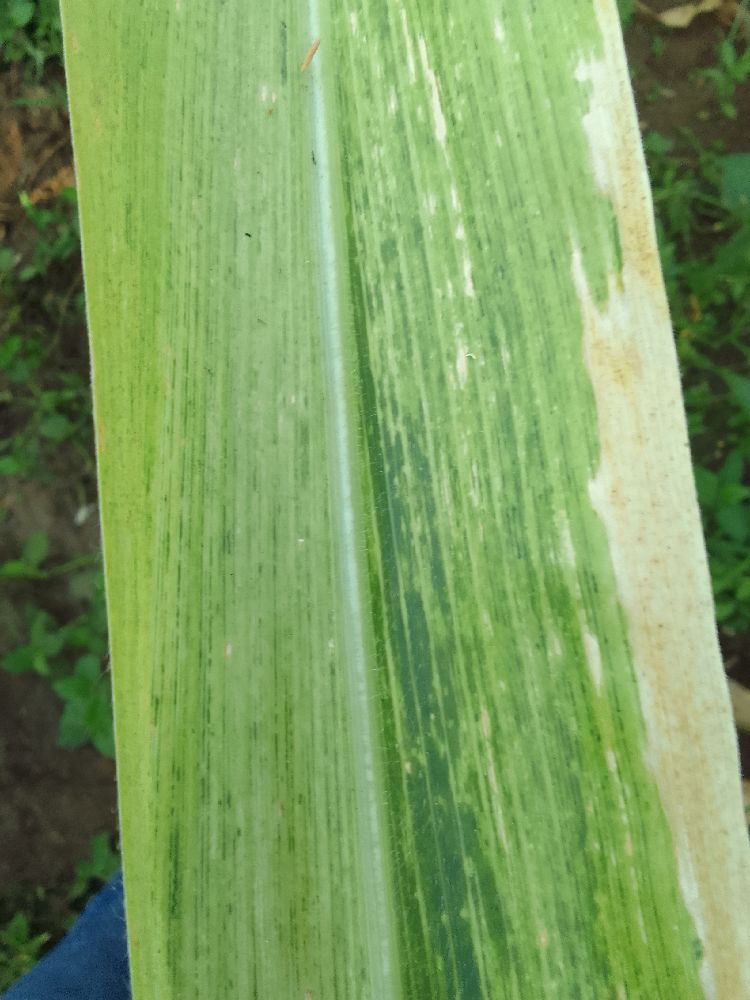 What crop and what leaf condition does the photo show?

maize, maize lethal necrosis
